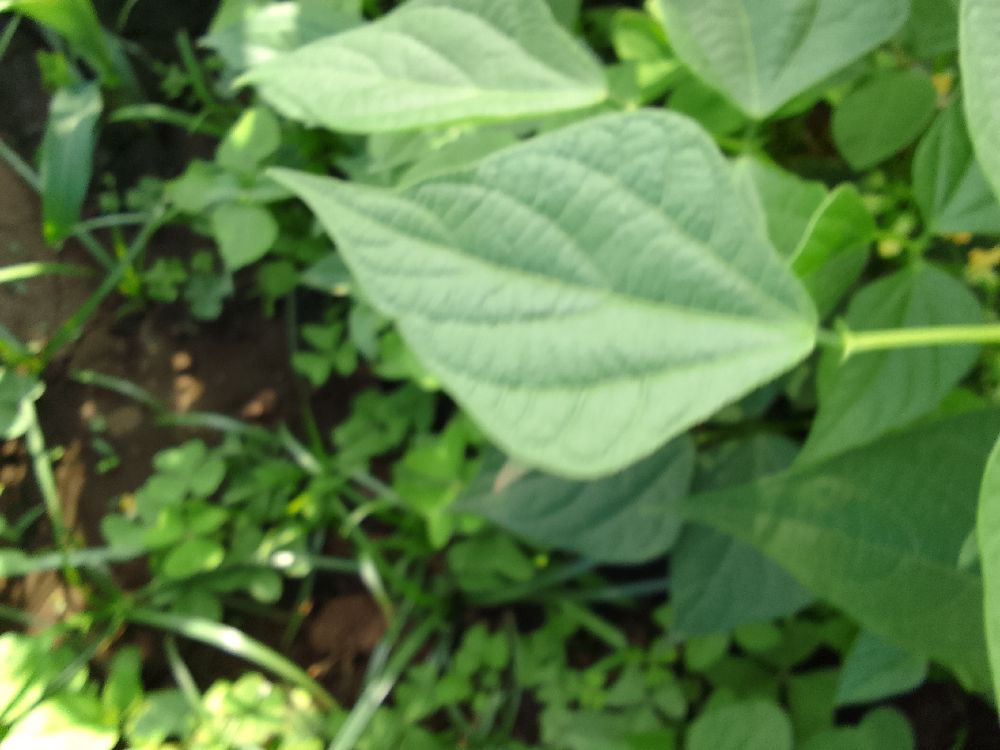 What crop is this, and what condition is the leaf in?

common bean, healthy
